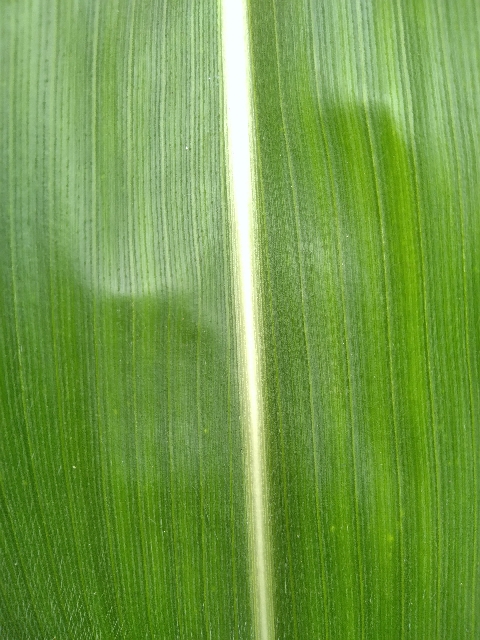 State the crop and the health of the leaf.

maize, healthy
